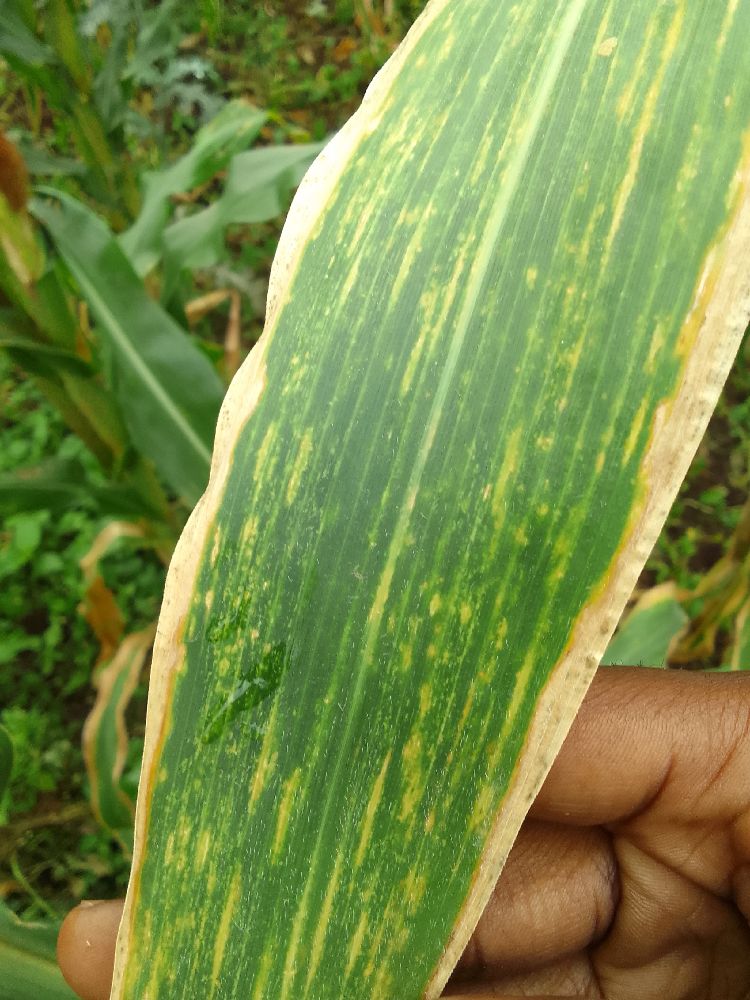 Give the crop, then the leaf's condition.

maize, maize lethal necrosis
